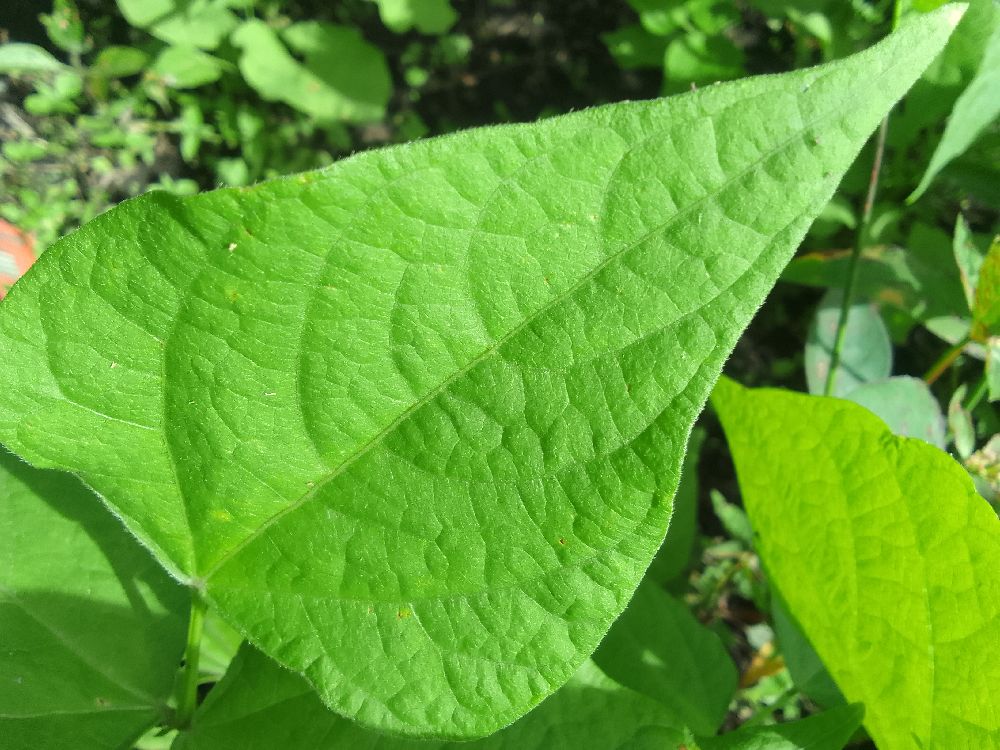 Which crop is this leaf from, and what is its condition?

common bean, healthy
